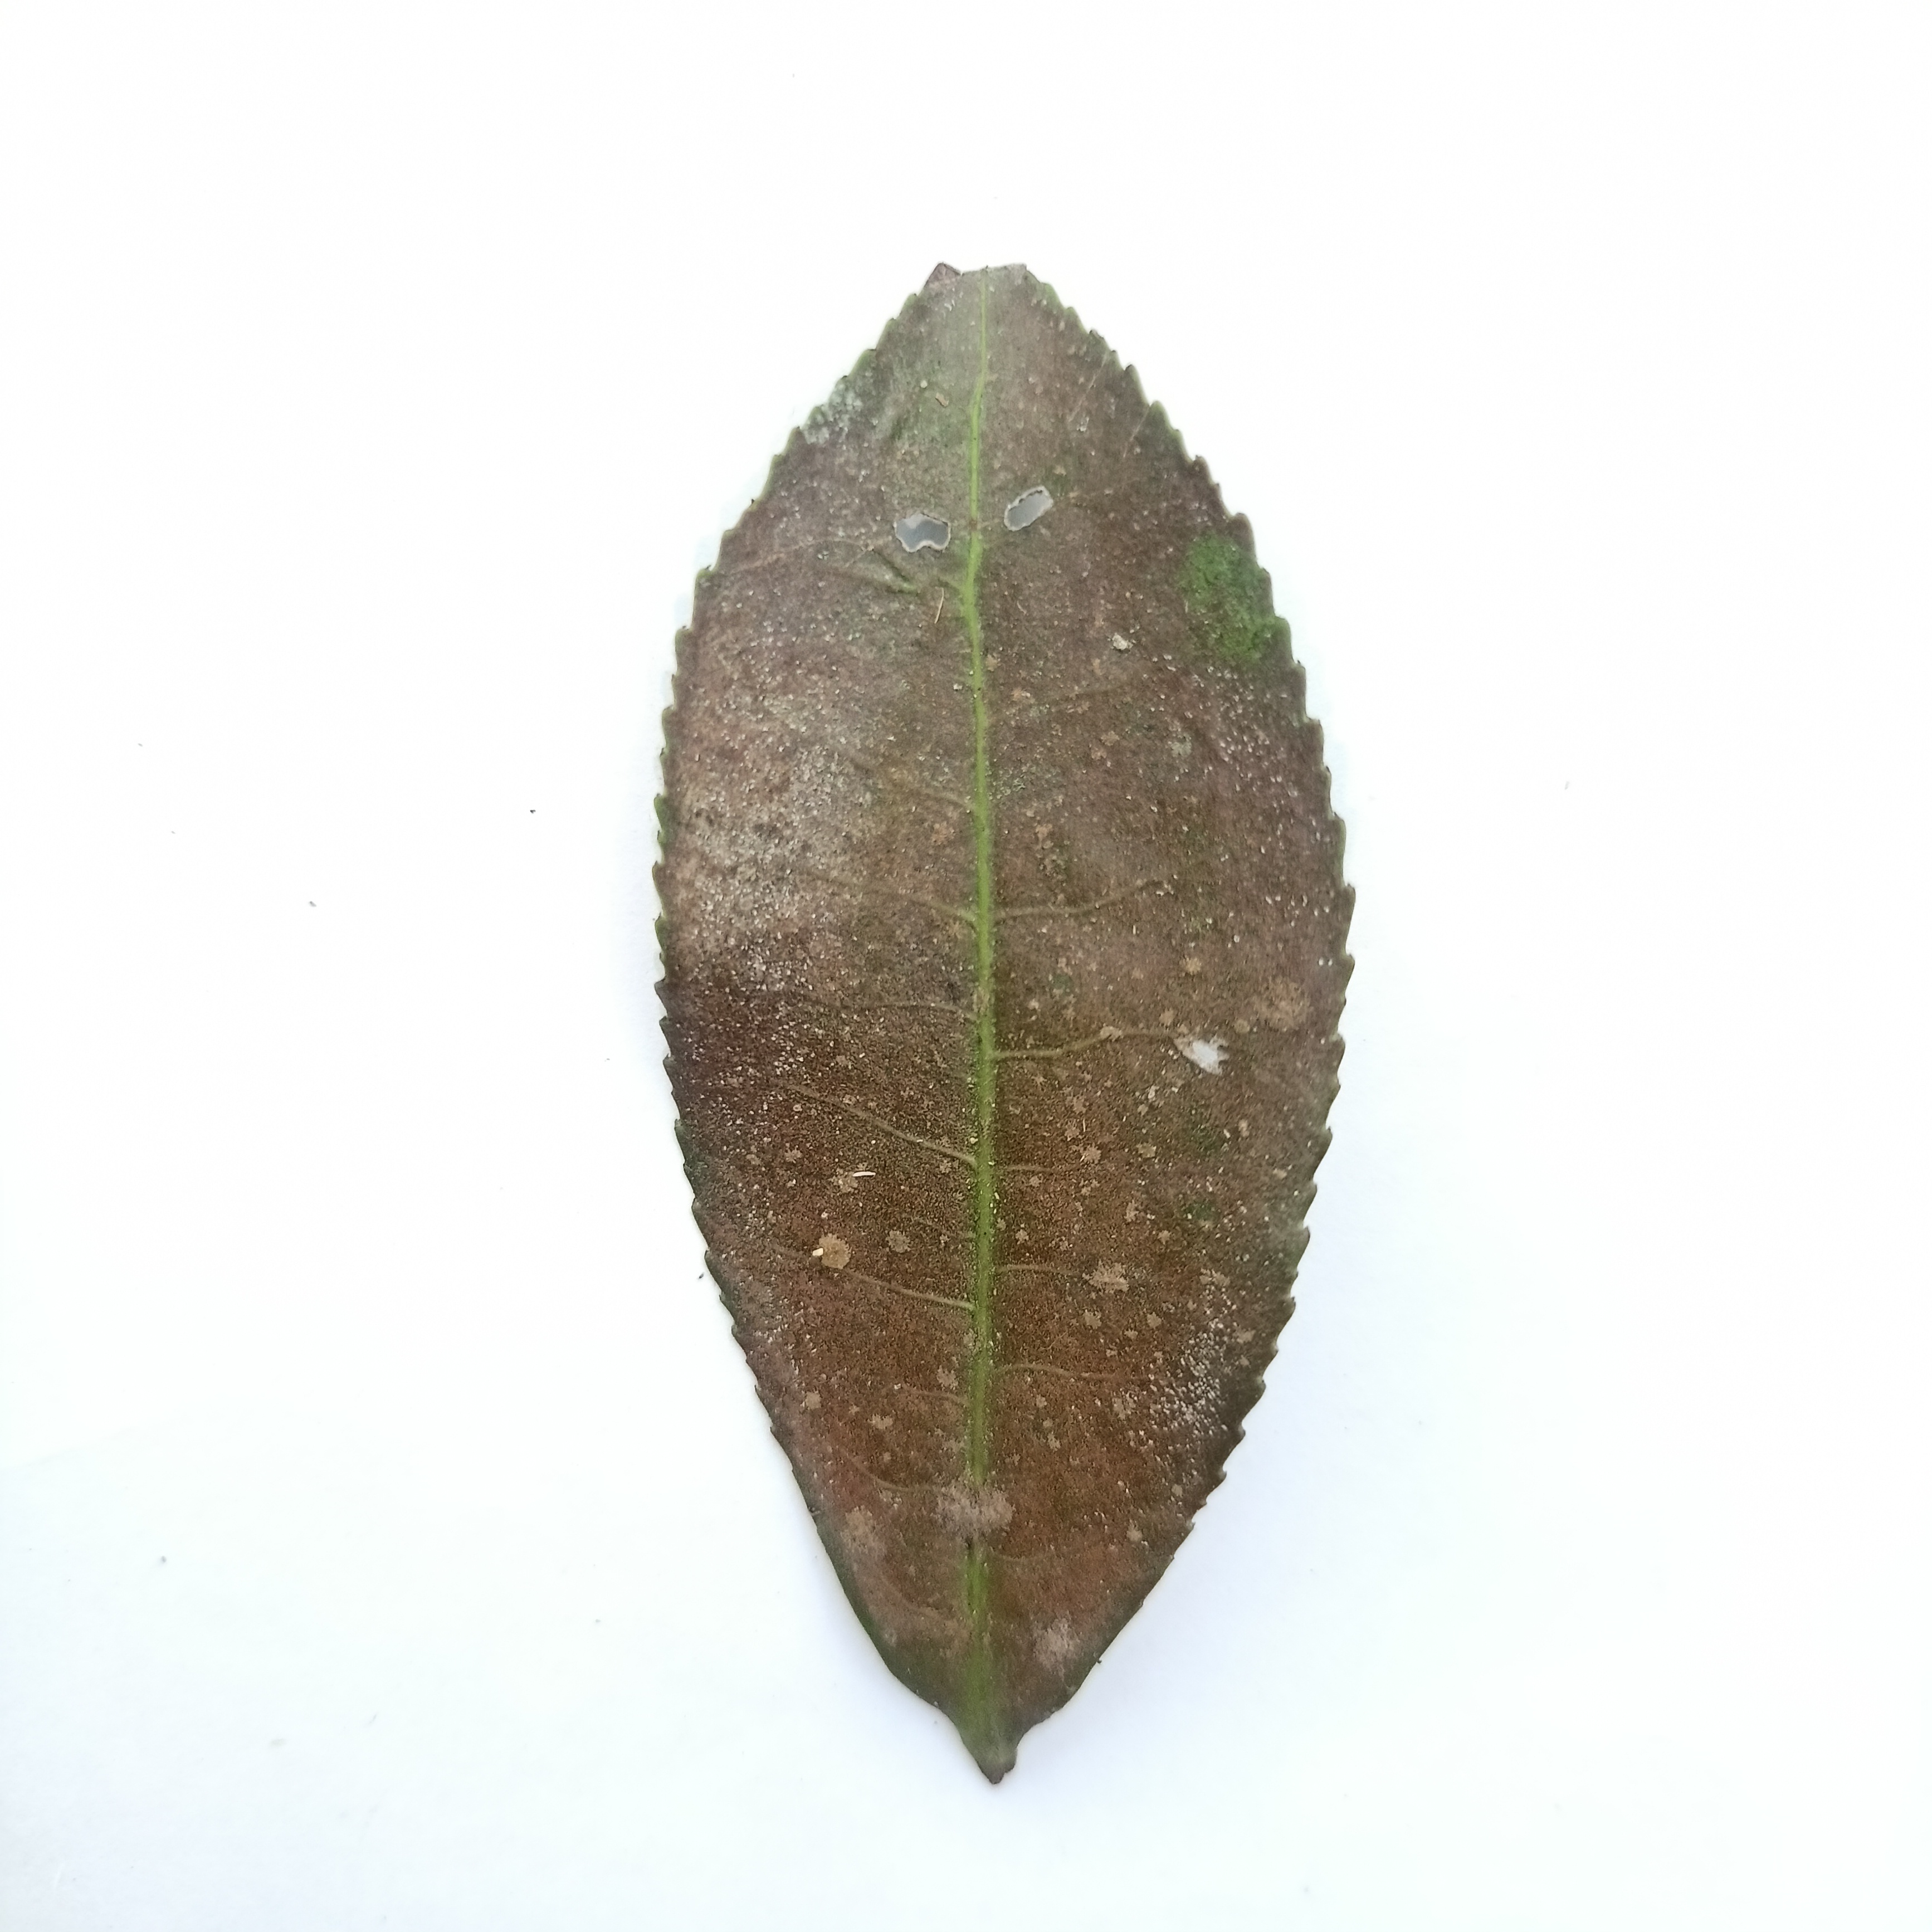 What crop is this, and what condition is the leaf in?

tea, red rust
